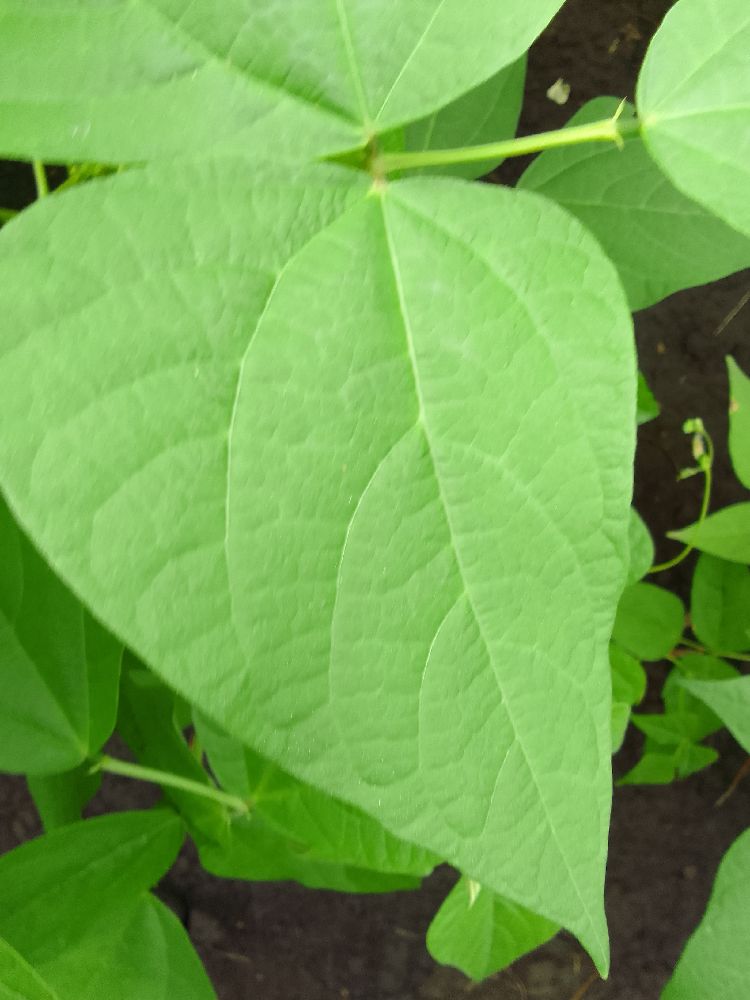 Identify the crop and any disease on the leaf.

common bean, healthy
